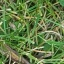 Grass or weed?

grass
